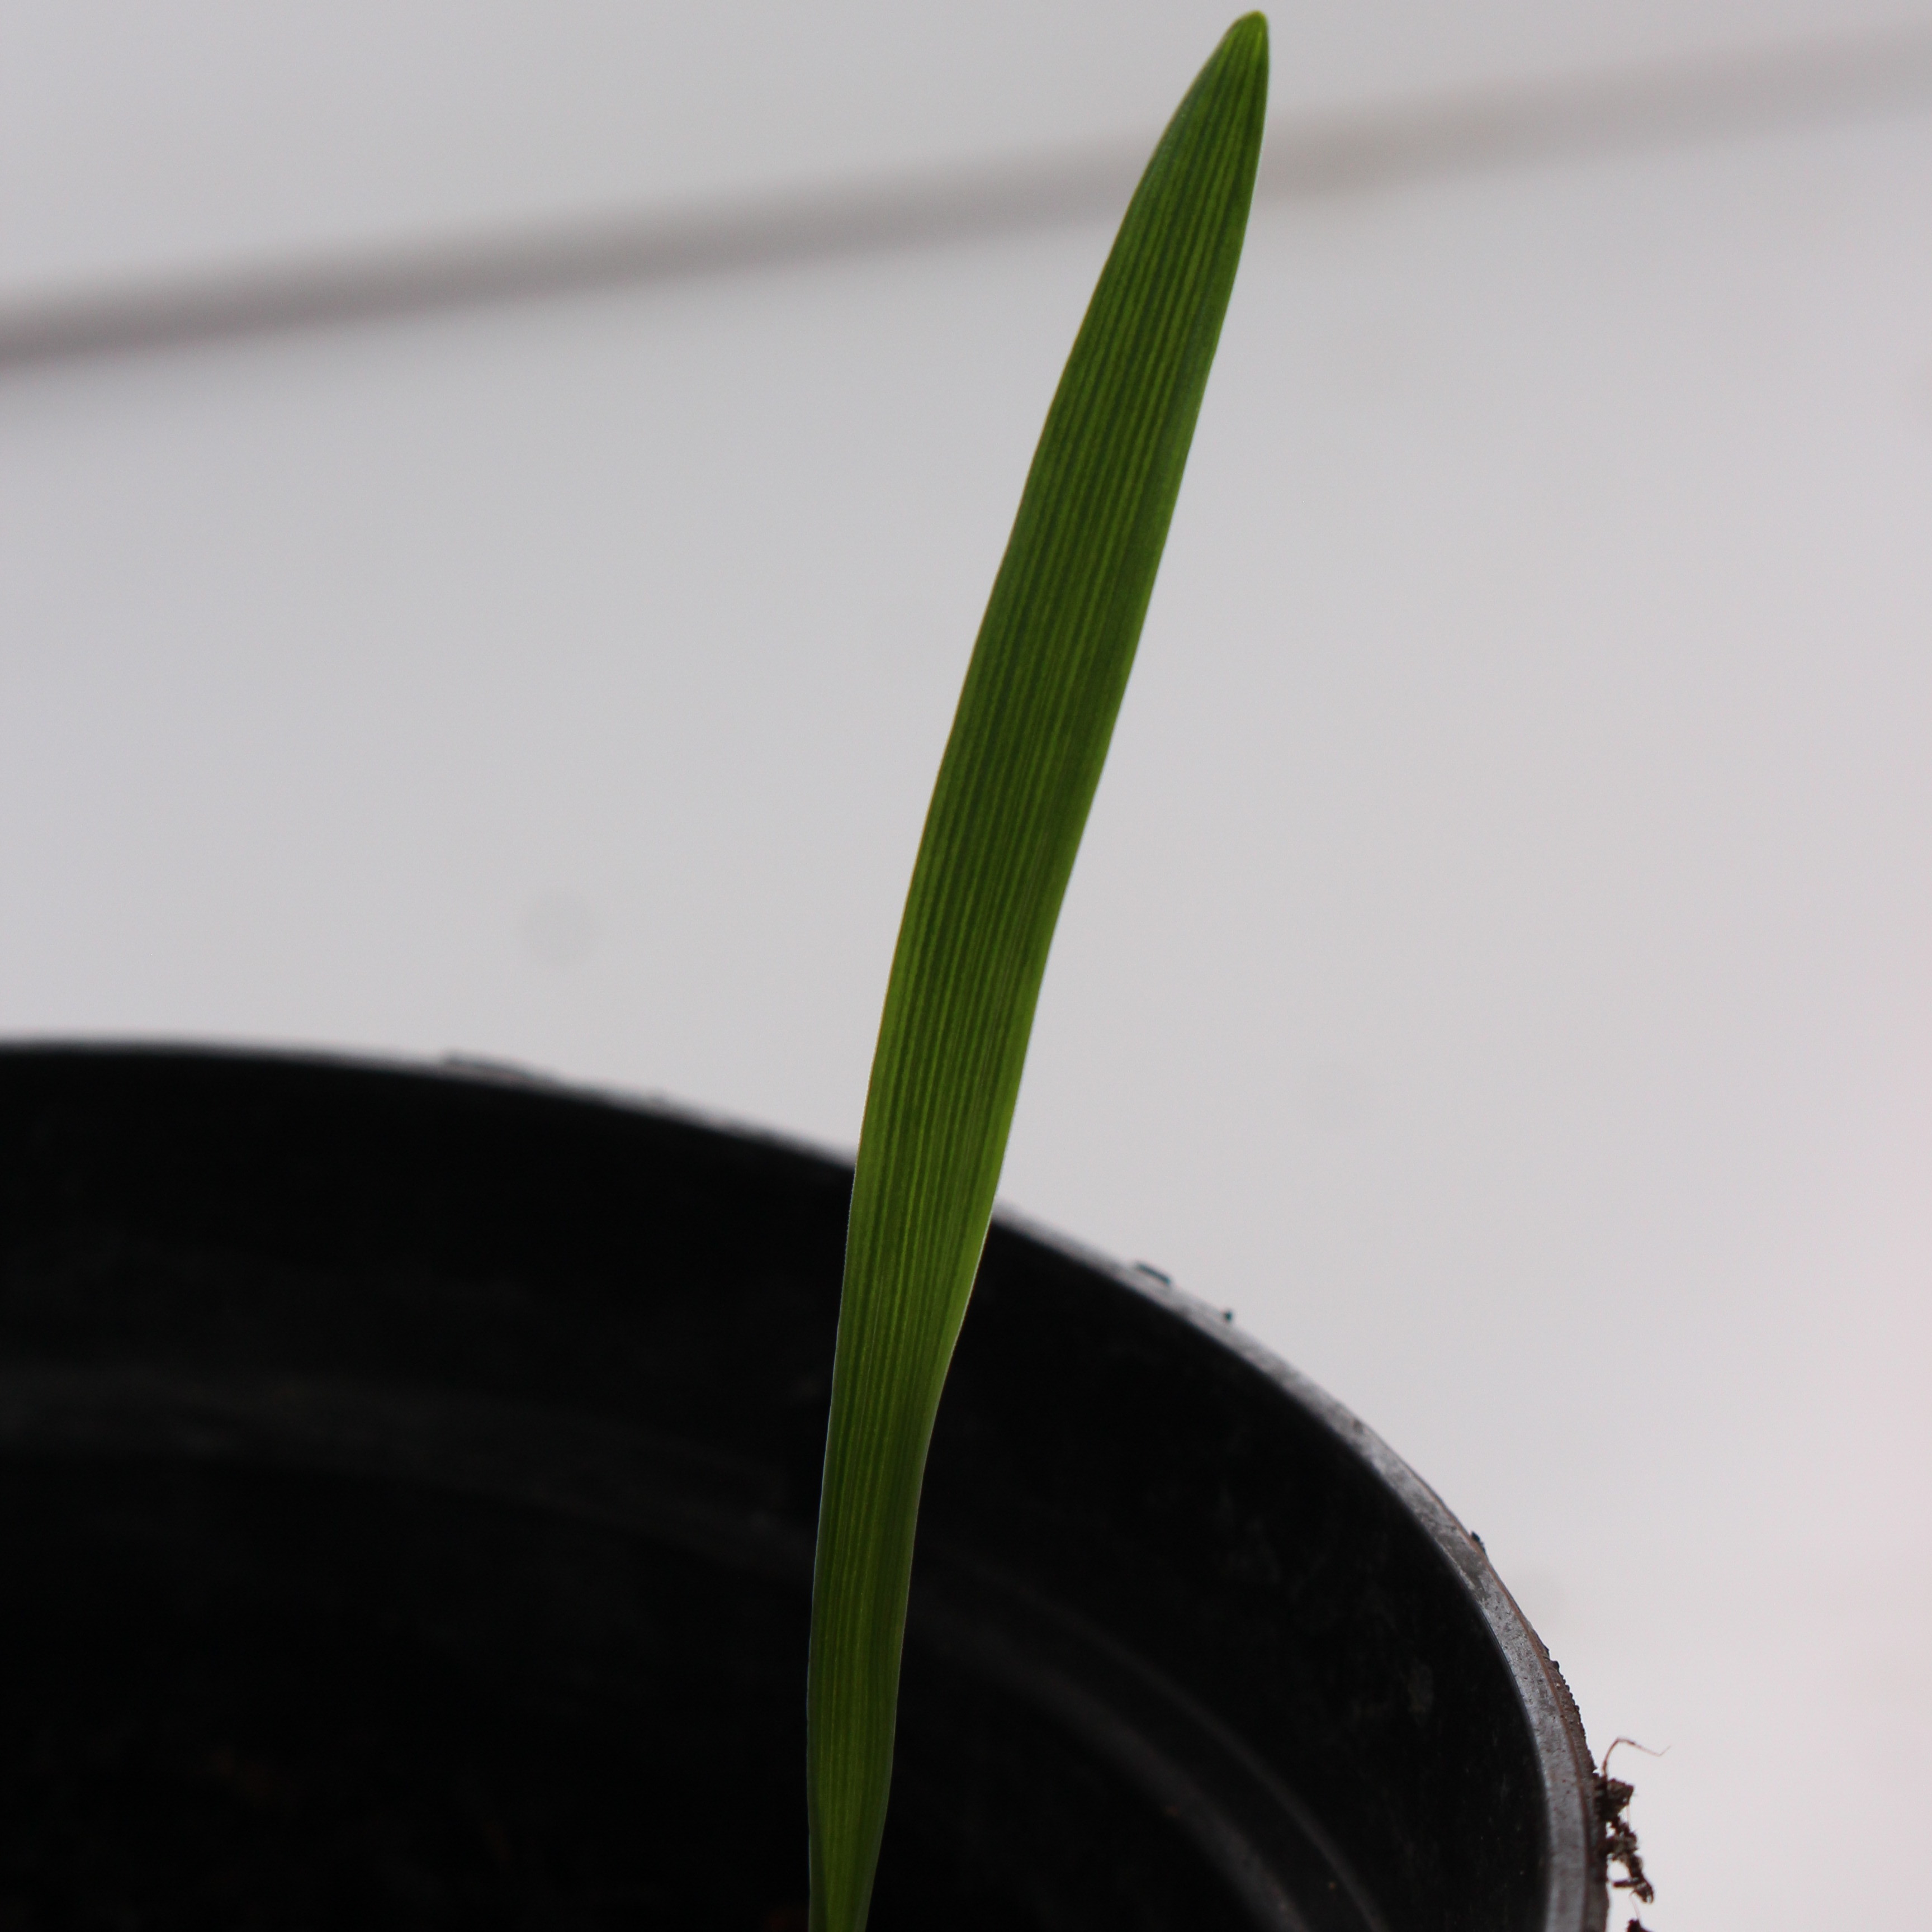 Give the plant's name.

Avena sterilis
